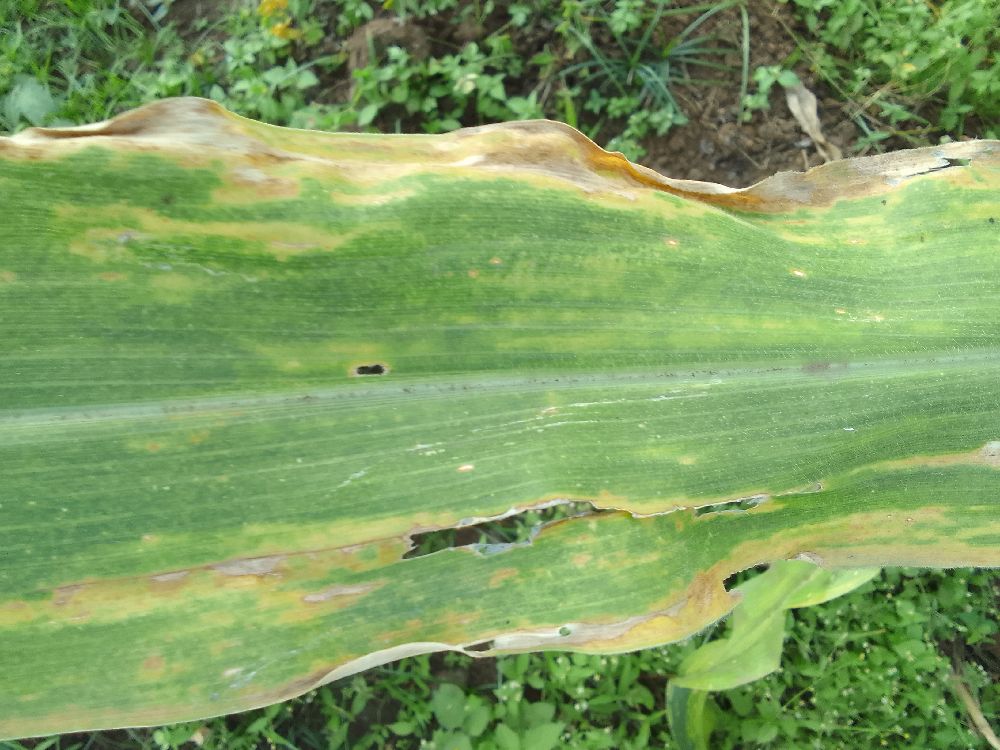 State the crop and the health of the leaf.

maize, maize lethal necrosis
